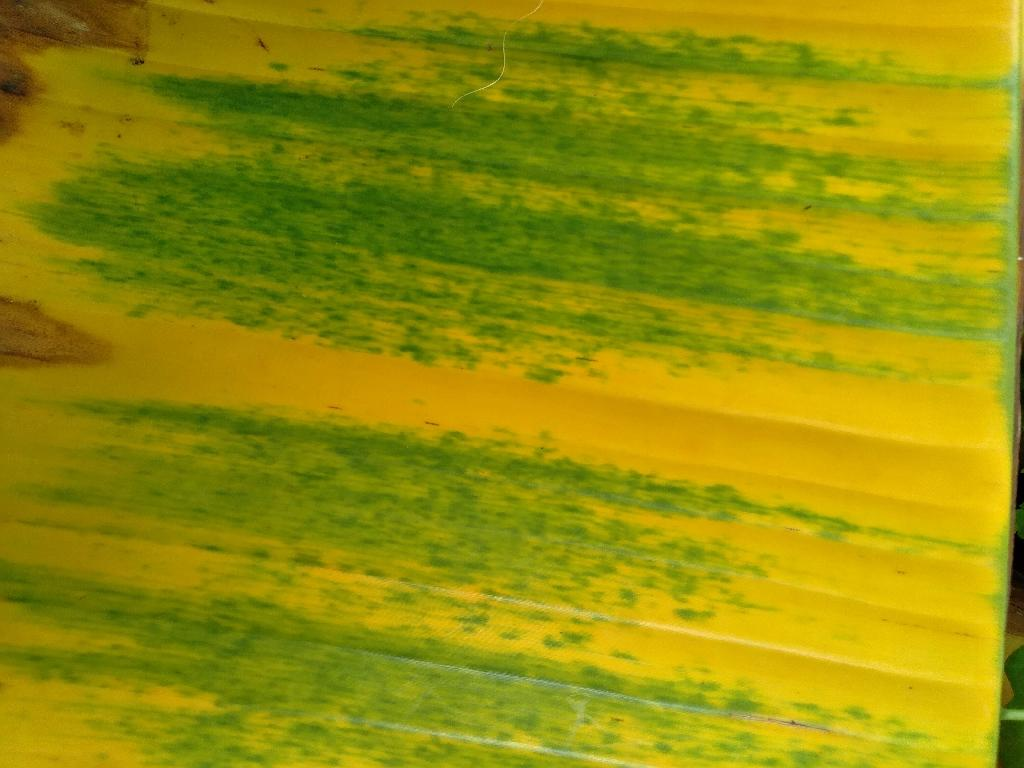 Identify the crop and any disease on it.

banana, fusarium wilt race 1
